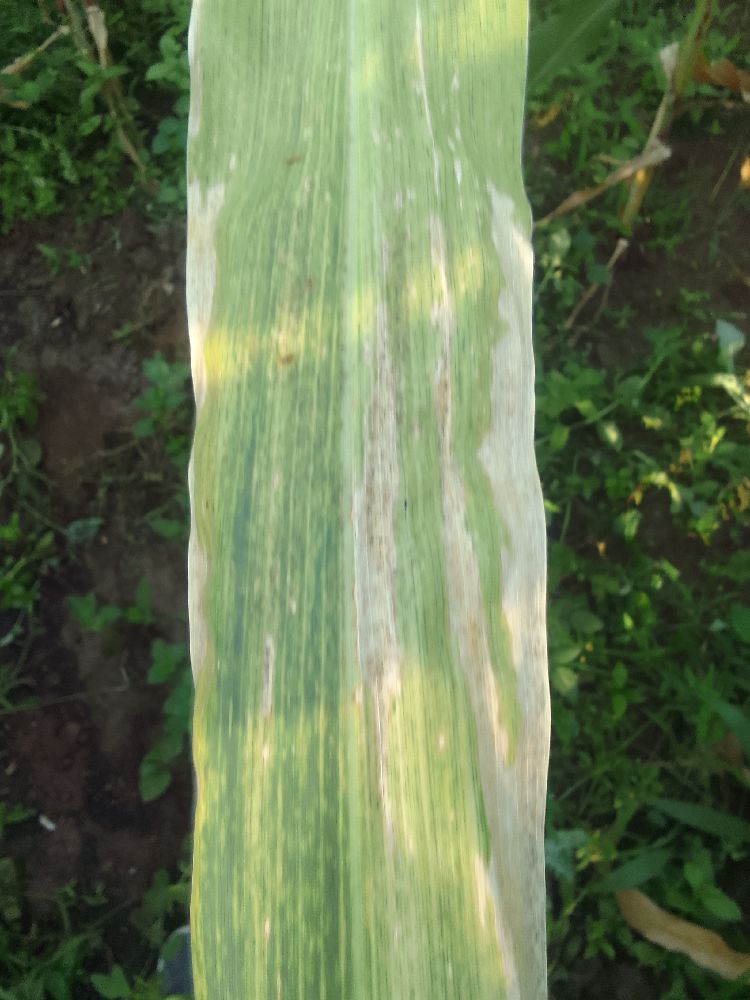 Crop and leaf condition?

maize, maize lethal necrosis
